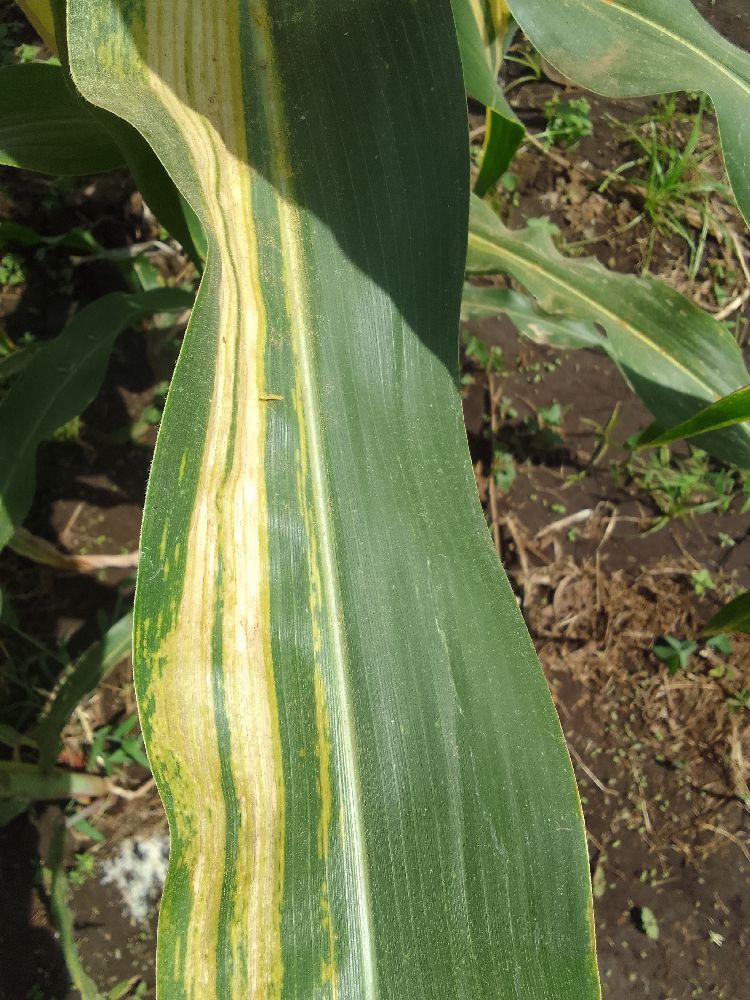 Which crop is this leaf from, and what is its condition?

maize, maize lethal necrosis
